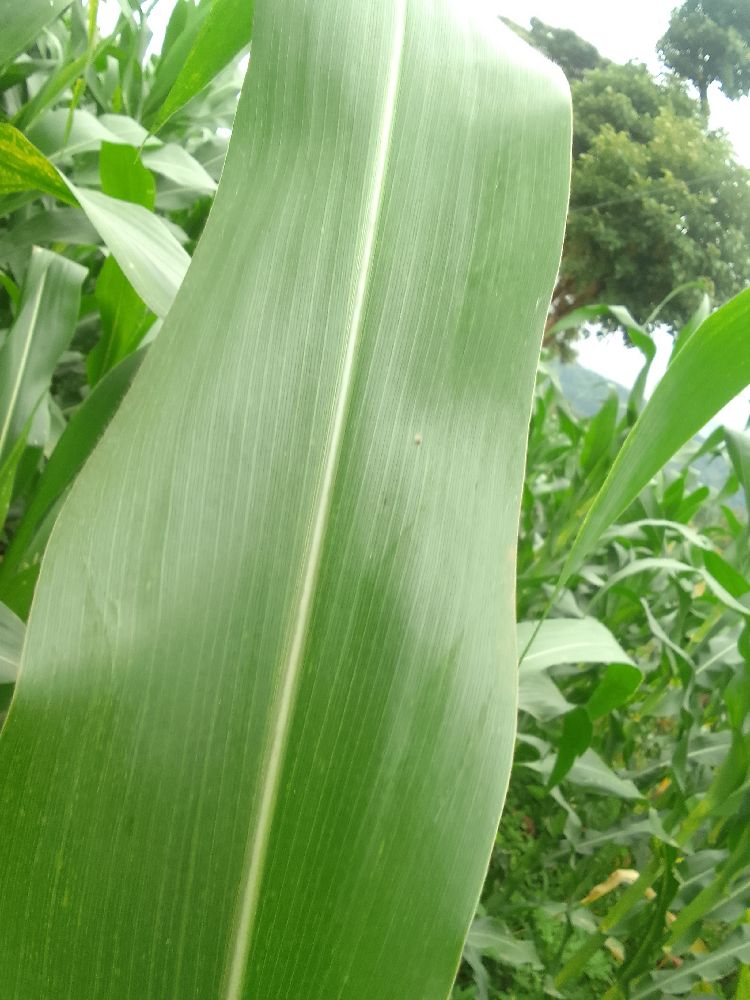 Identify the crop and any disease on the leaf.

maize, healthy
